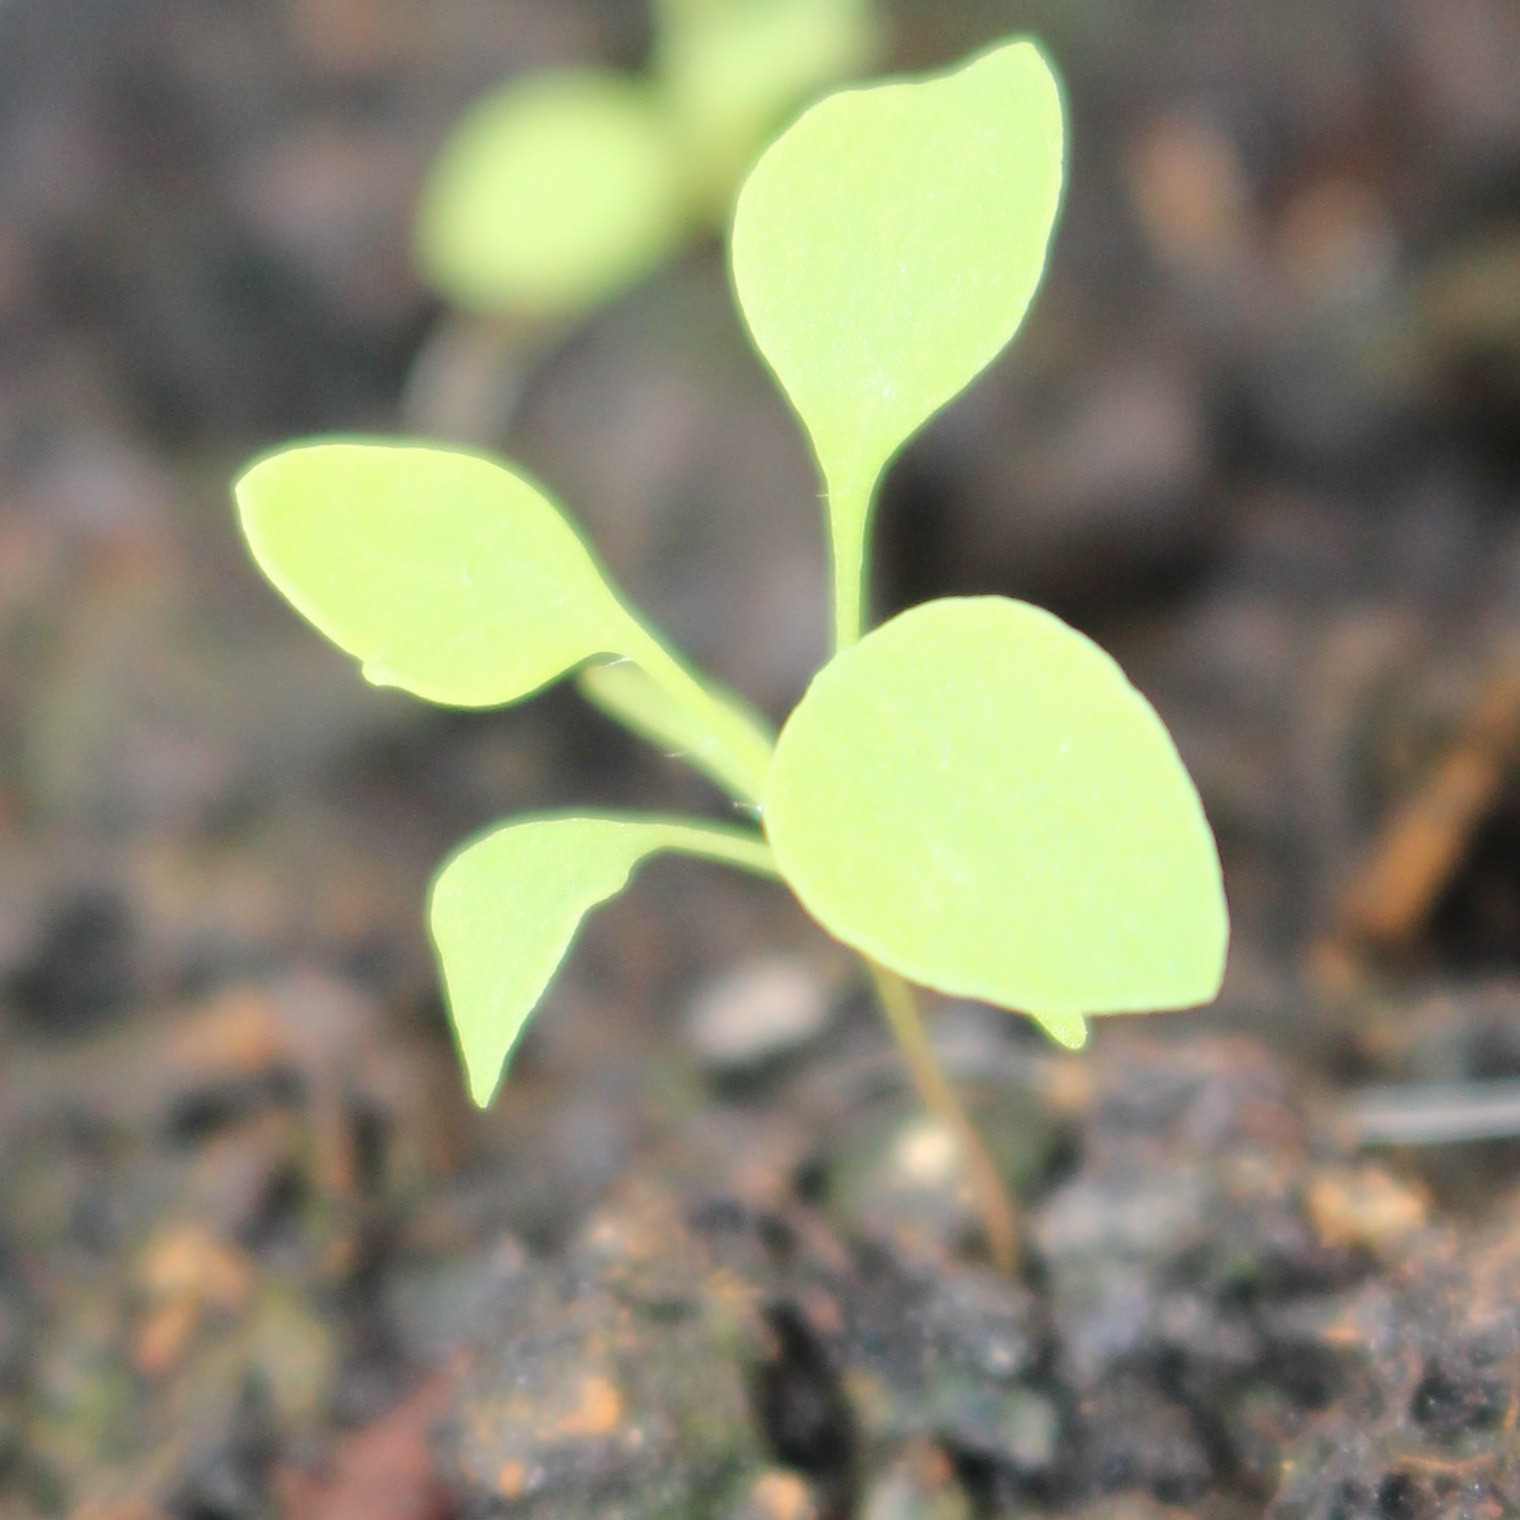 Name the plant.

Papaver rhoeas
